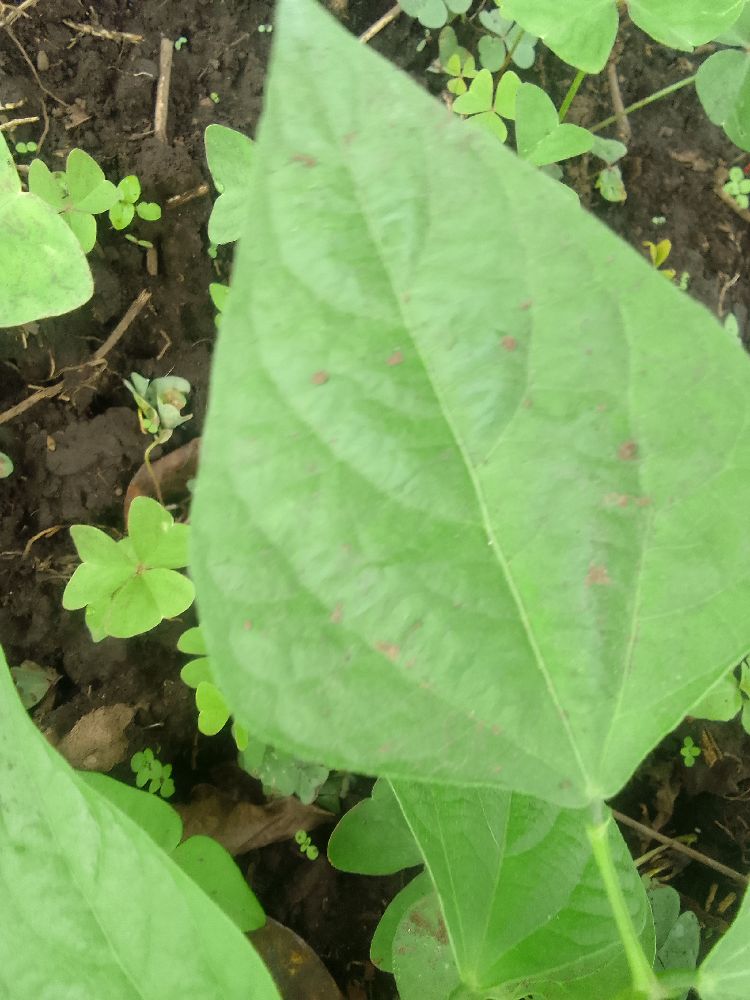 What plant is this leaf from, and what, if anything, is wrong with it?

common bean, healthy
